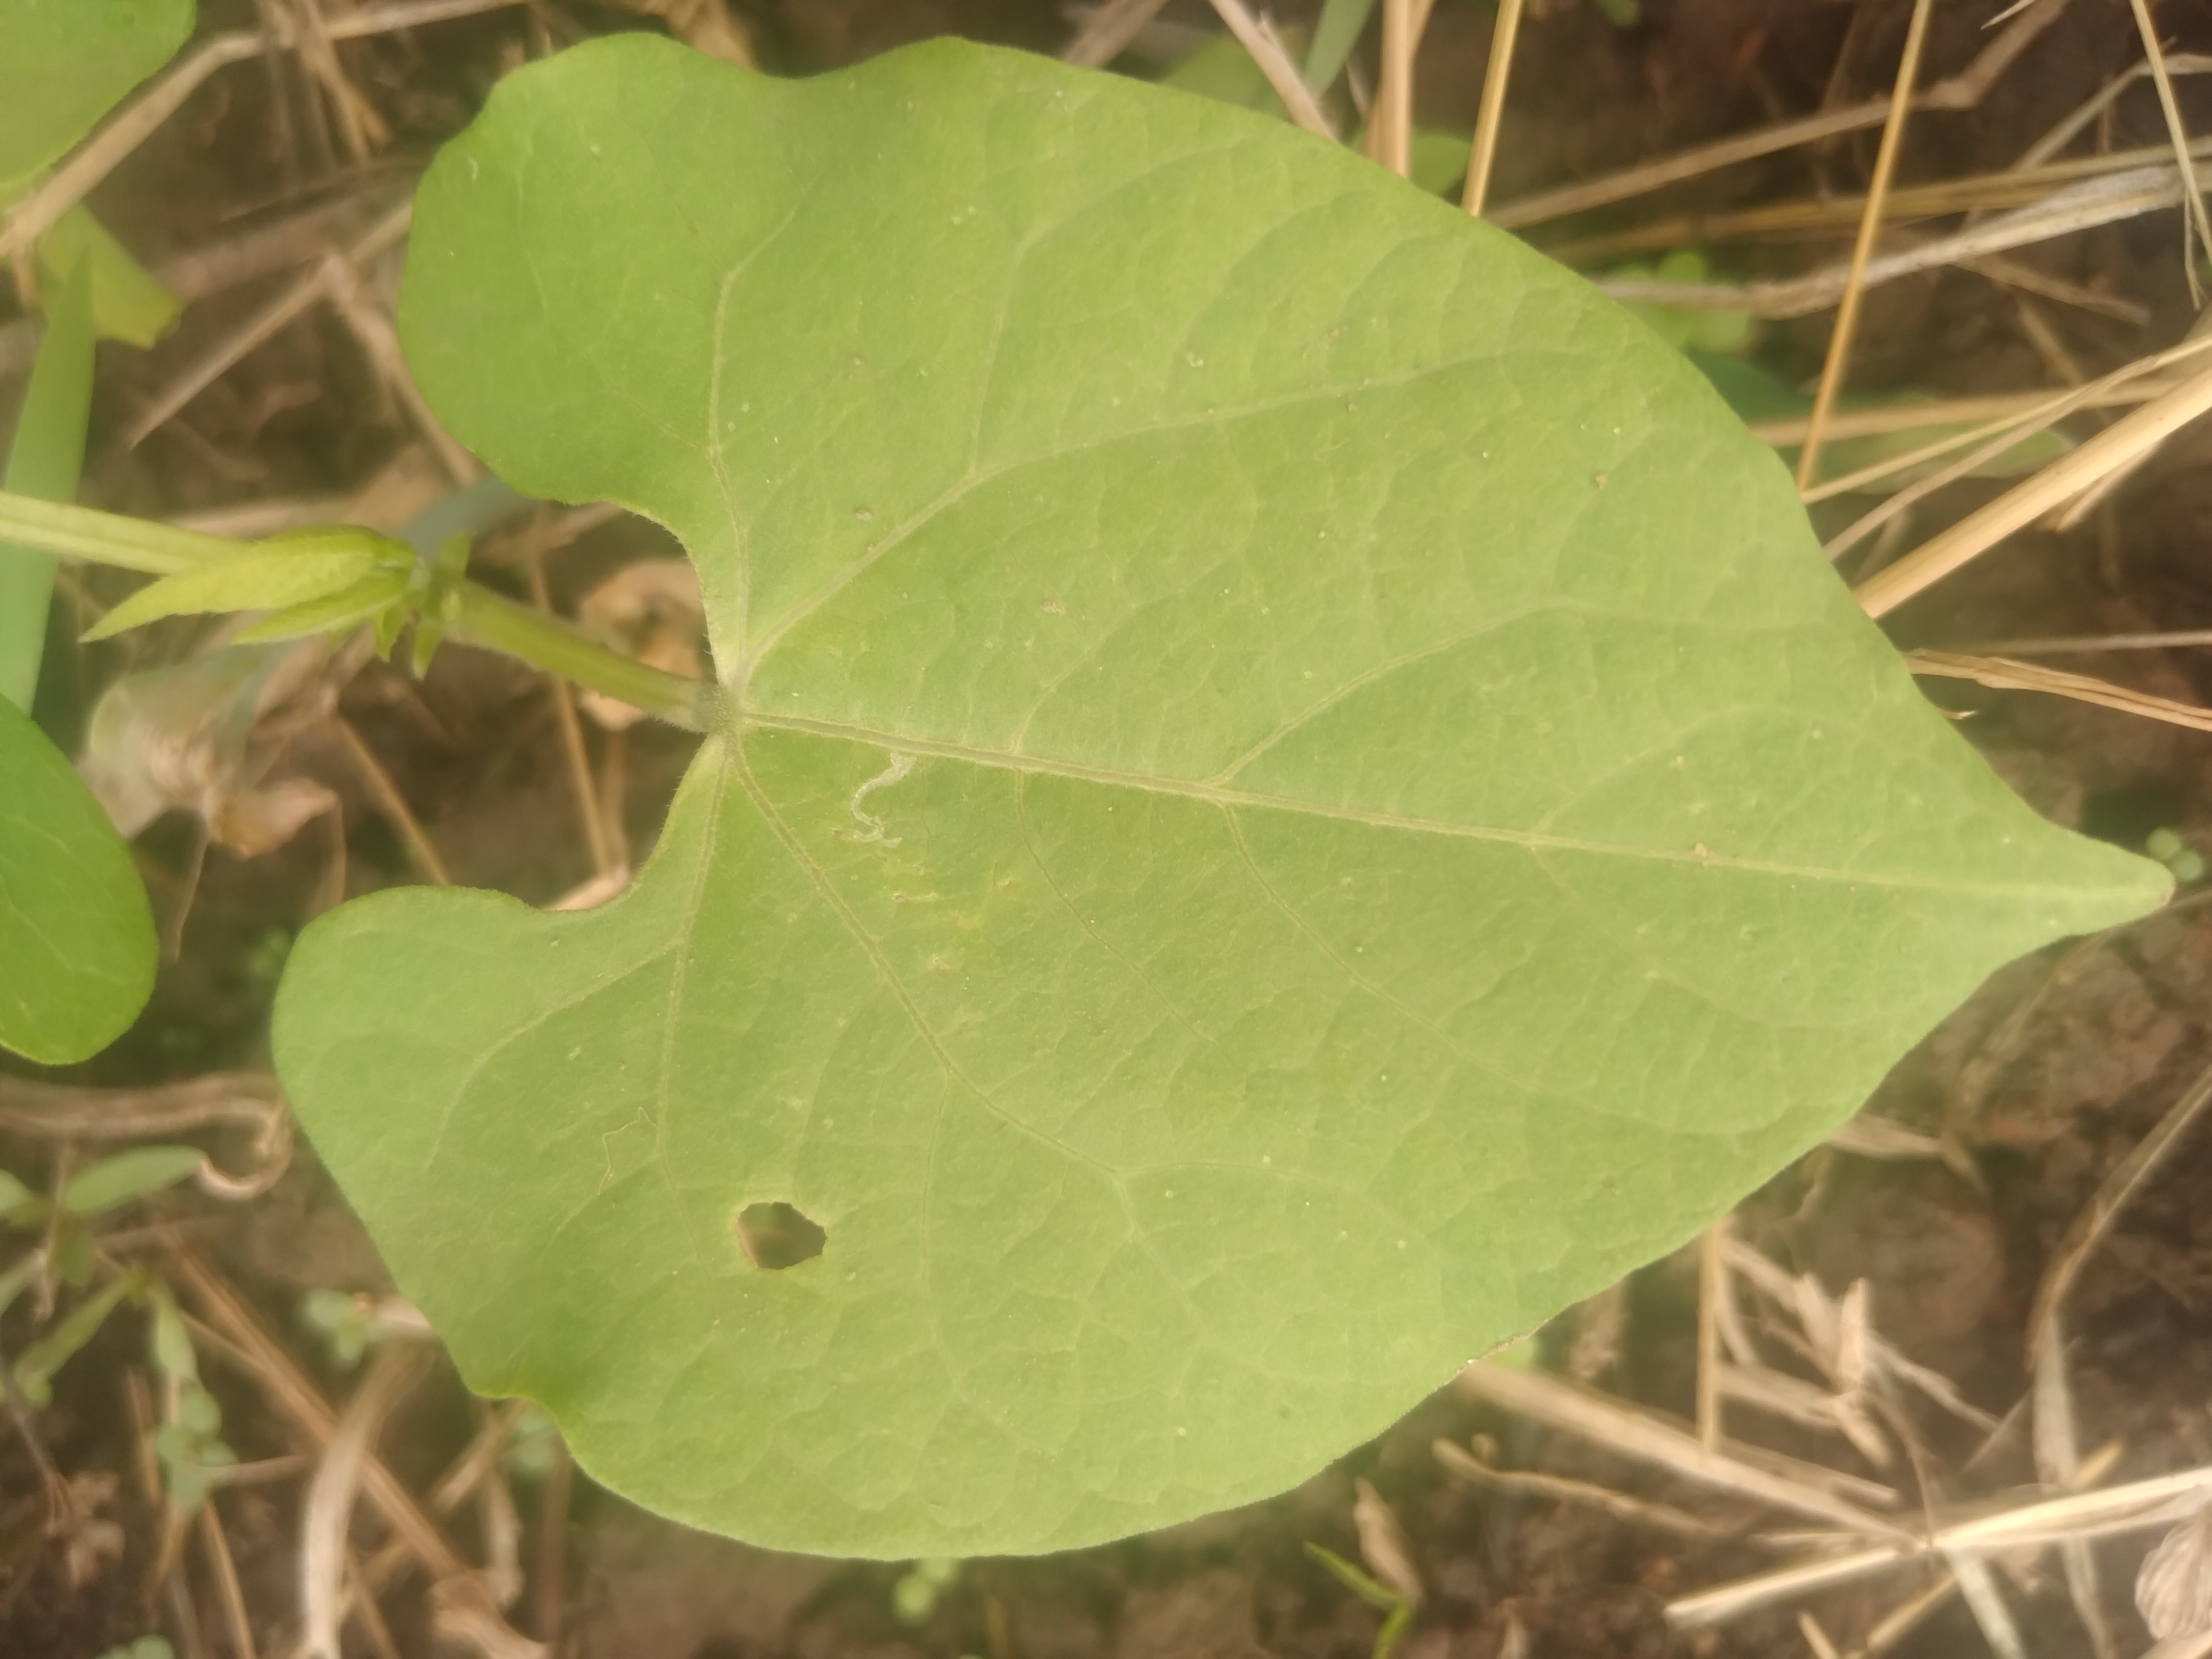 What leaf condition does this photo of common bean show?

healthy
